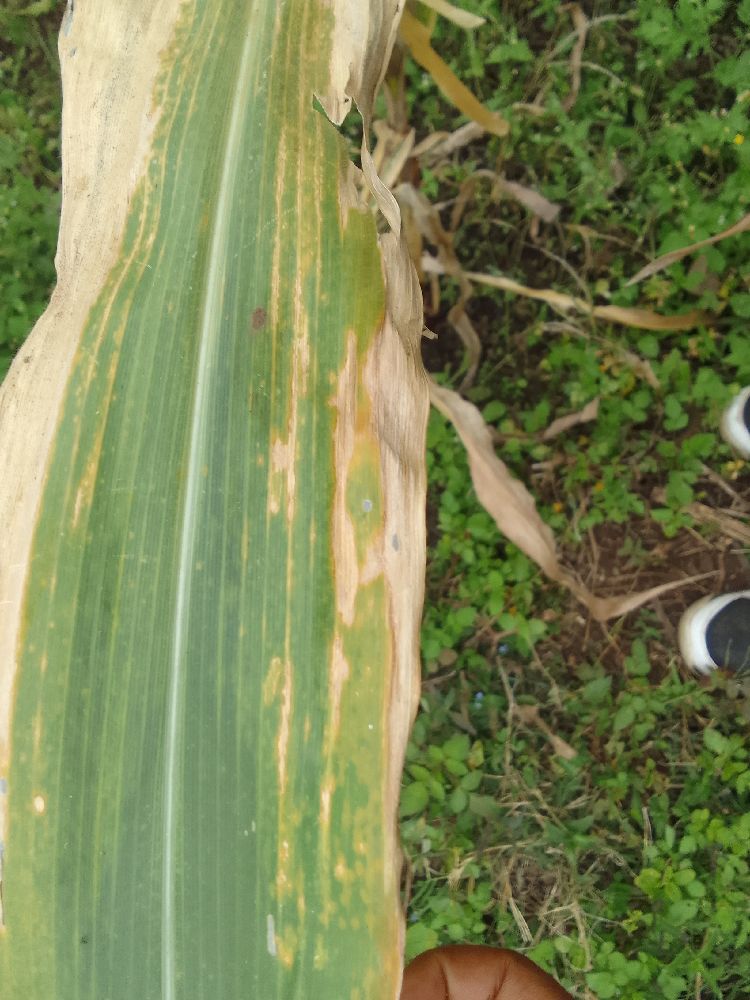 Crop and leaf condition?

maize, maize lethal necrosis
